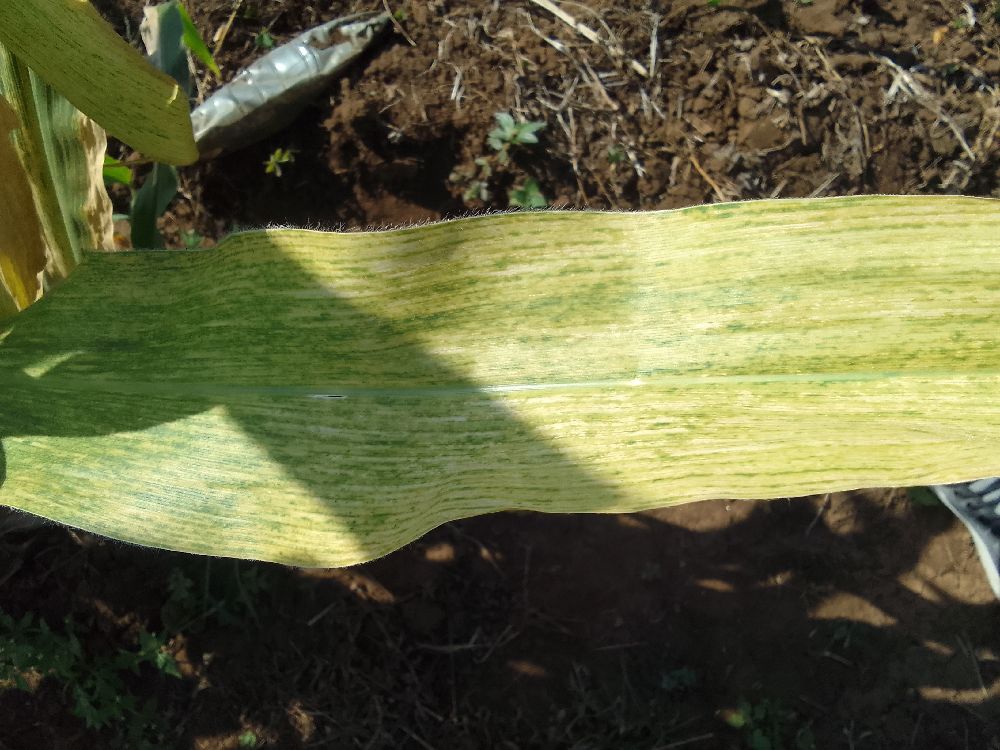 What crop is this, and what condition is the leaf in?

maize, maize lethal necrosis
